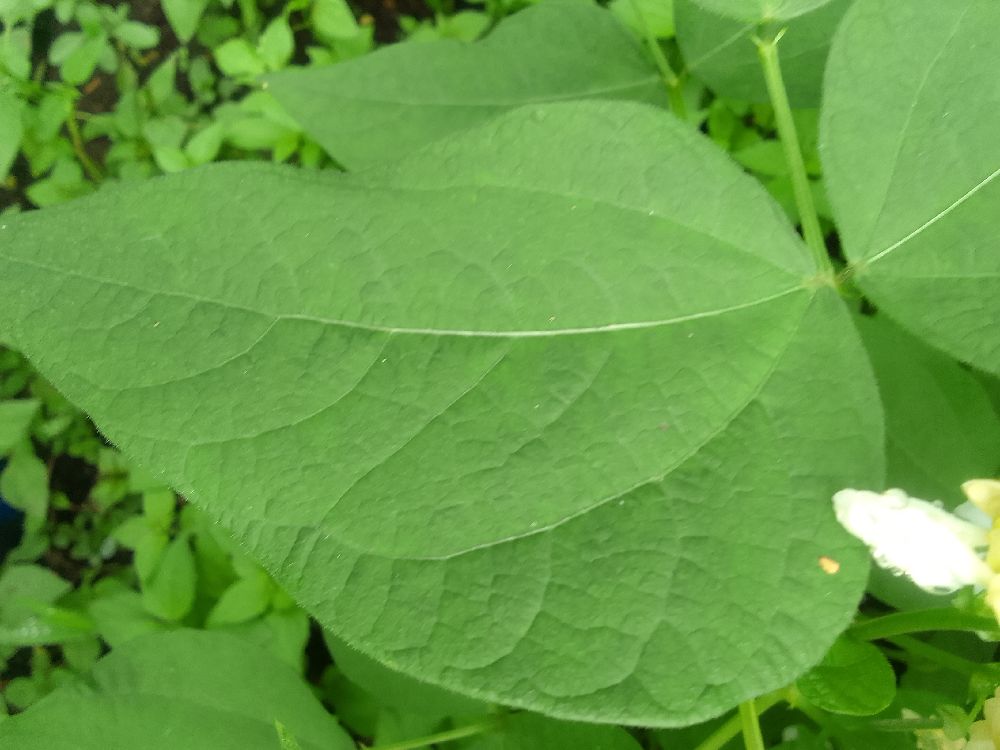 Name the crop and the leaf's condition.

common bean, healthy
